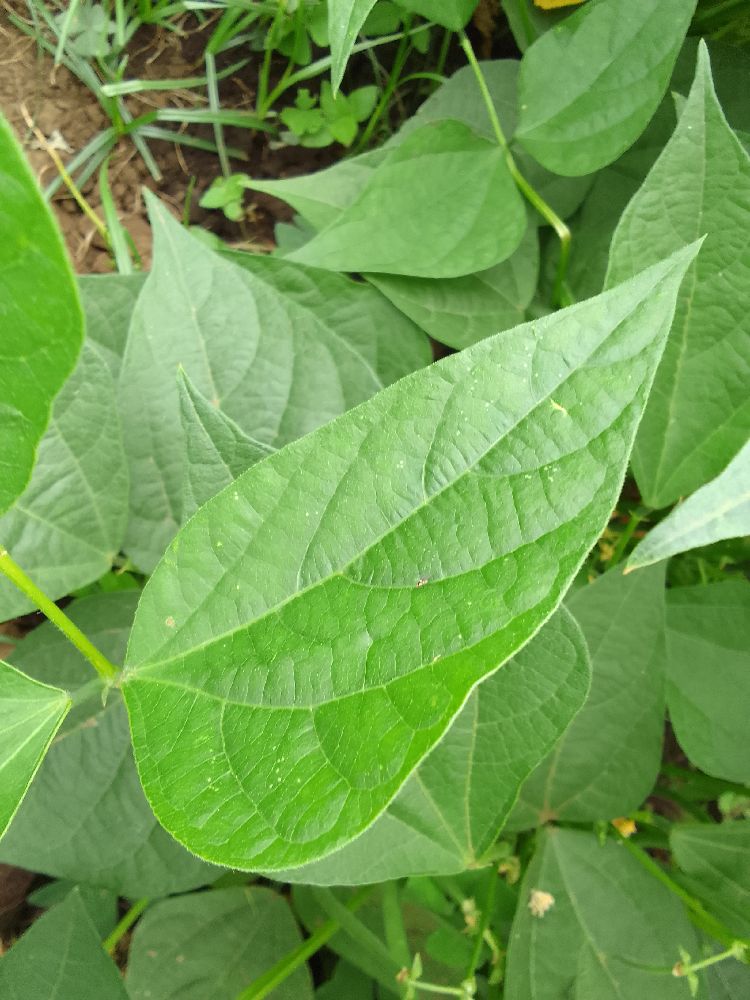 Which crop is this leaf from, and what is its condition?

common bean, healthy
